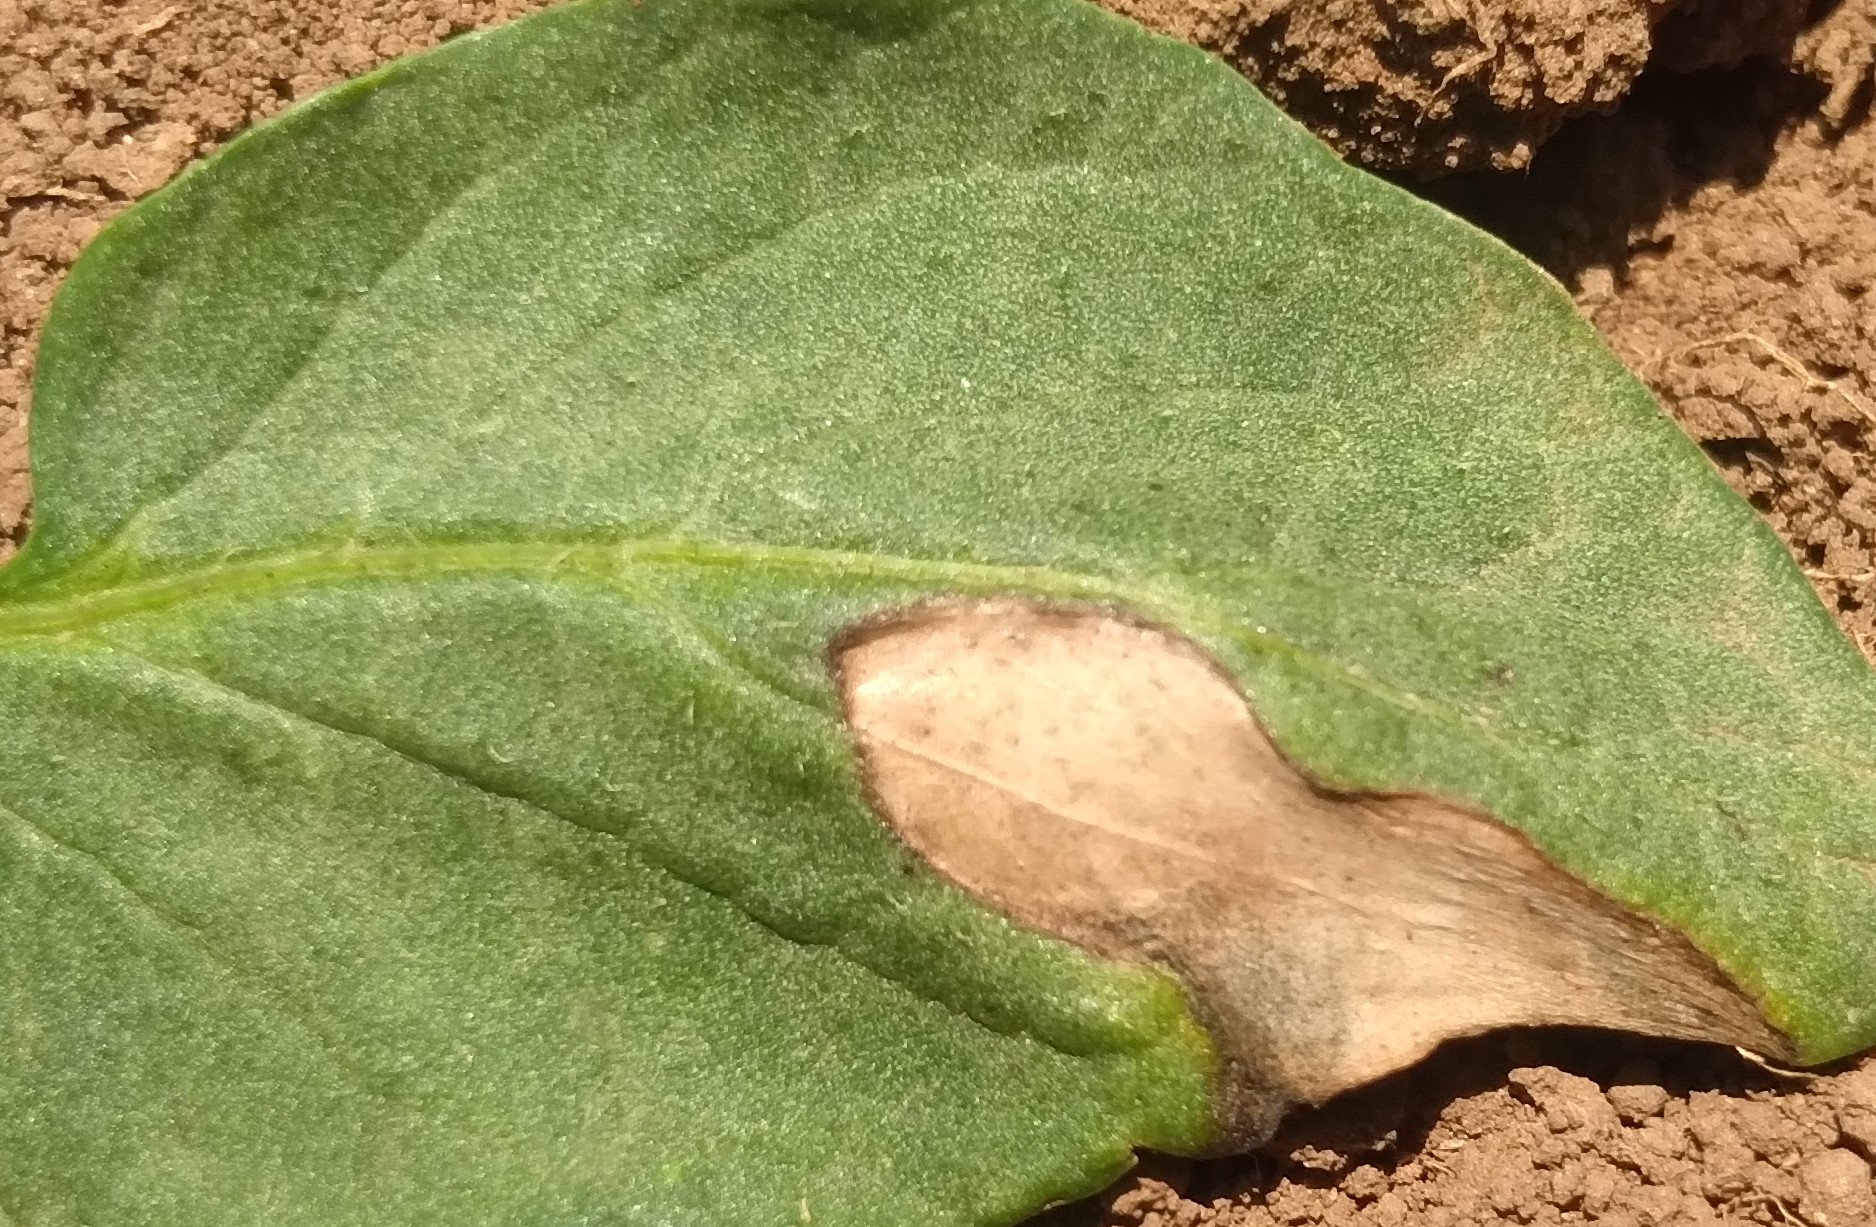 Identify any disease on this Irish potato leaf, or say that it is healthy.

early blight
